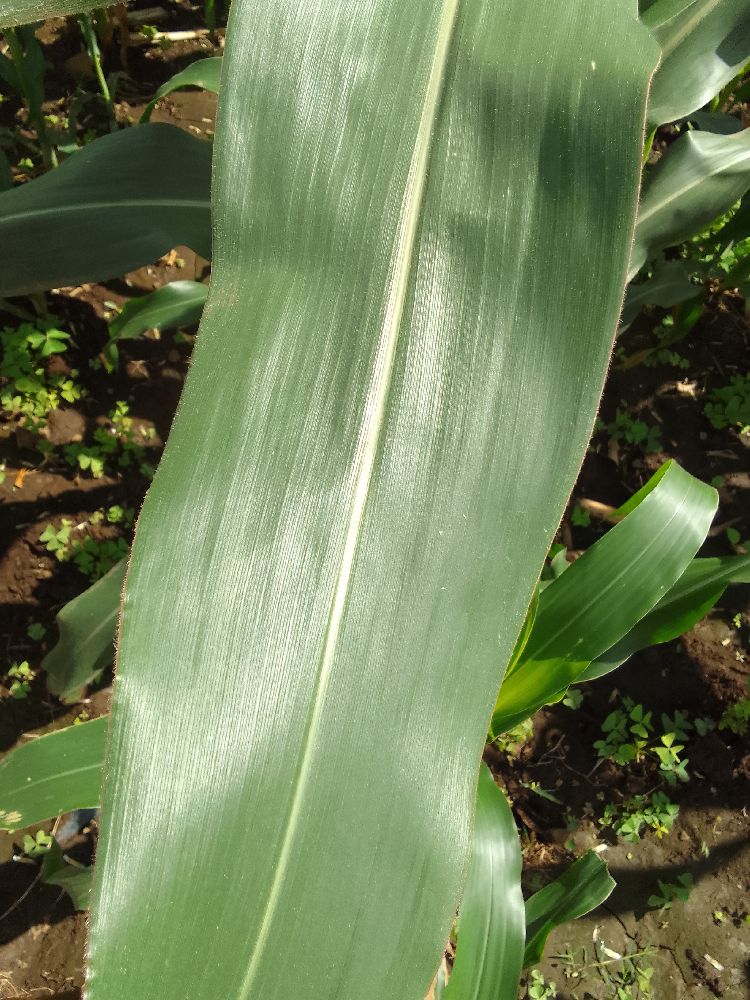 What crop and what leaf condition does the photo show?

maize, healthy
